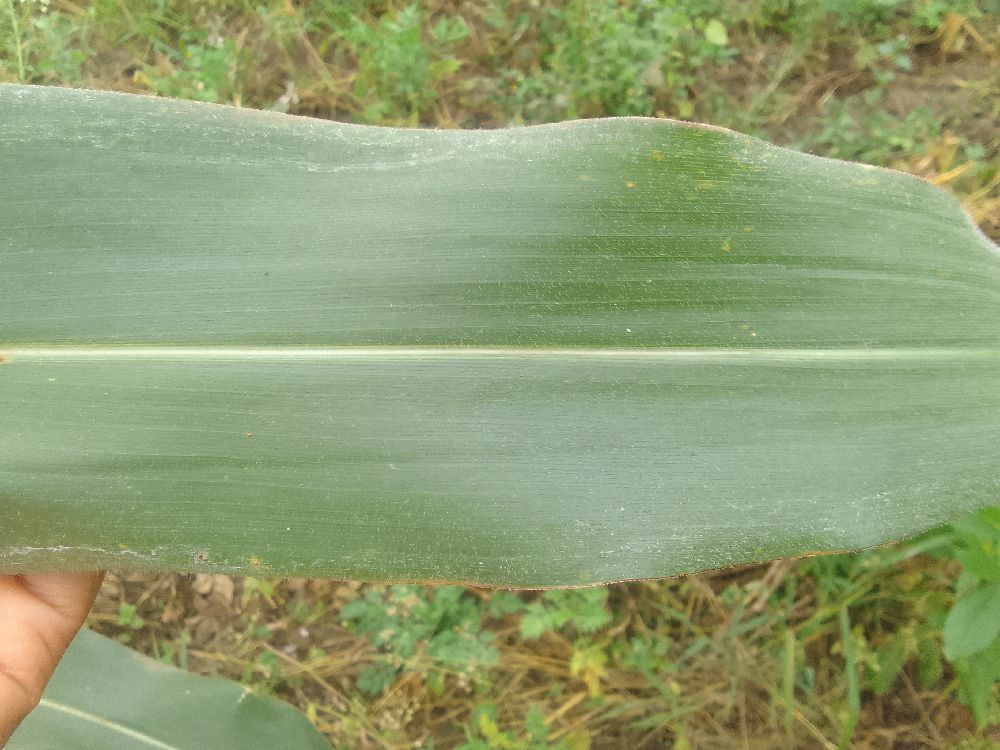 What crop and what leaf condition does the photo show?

maize, healthy
